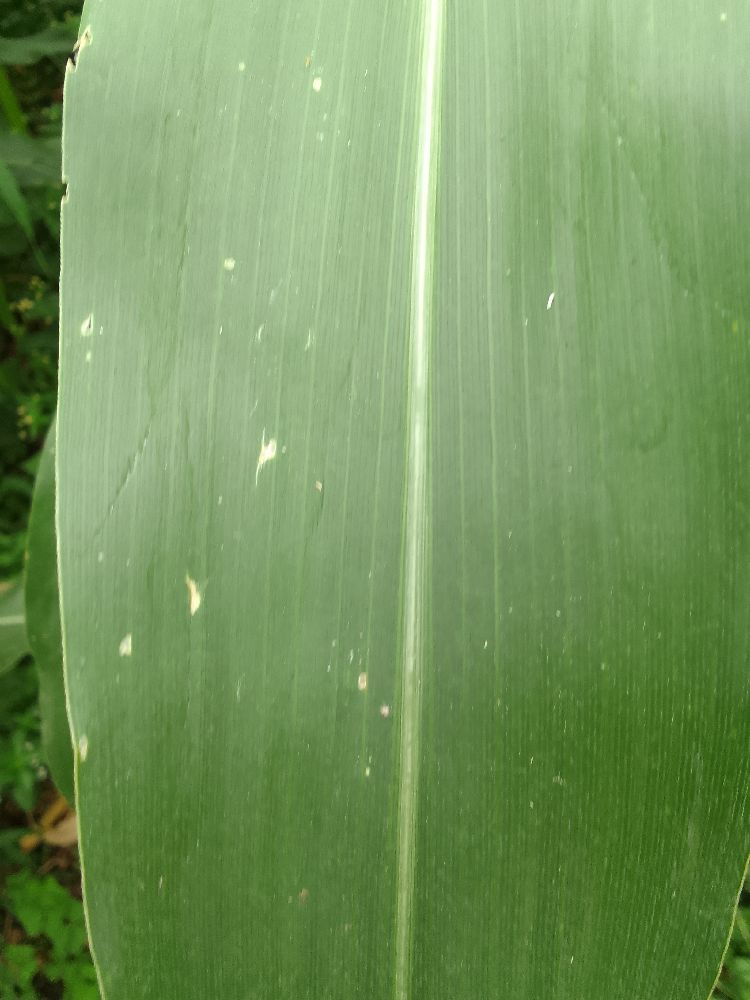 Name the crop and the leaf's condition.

maize, healthy
